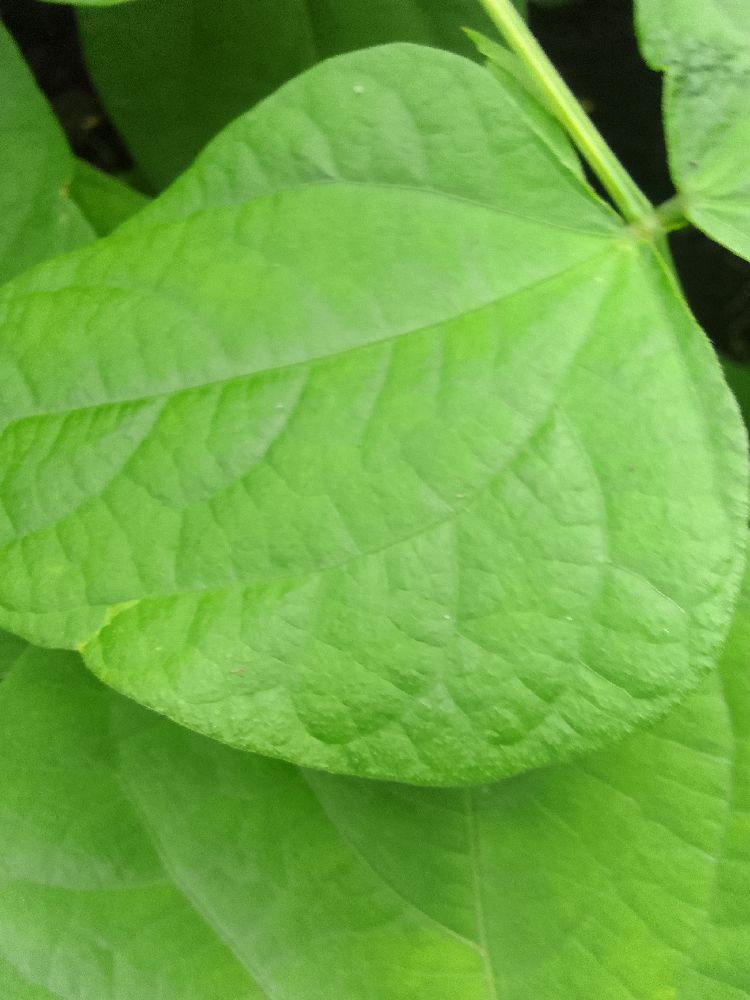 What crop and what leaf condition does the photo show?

common bean, healthy
